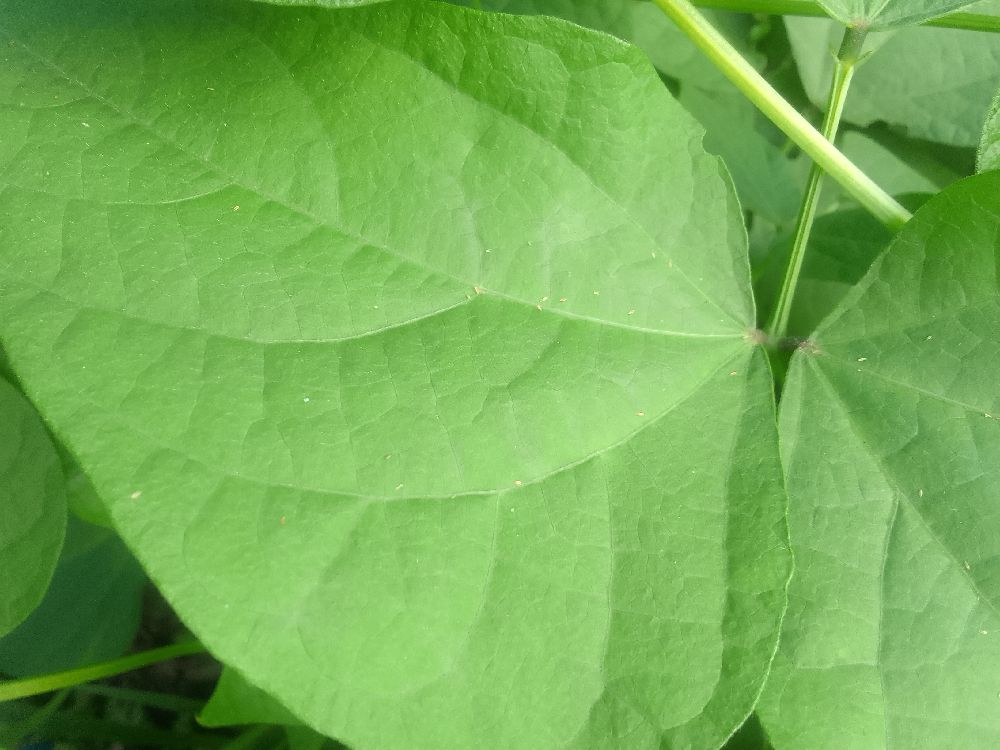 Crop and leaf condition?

common bean, healthy
